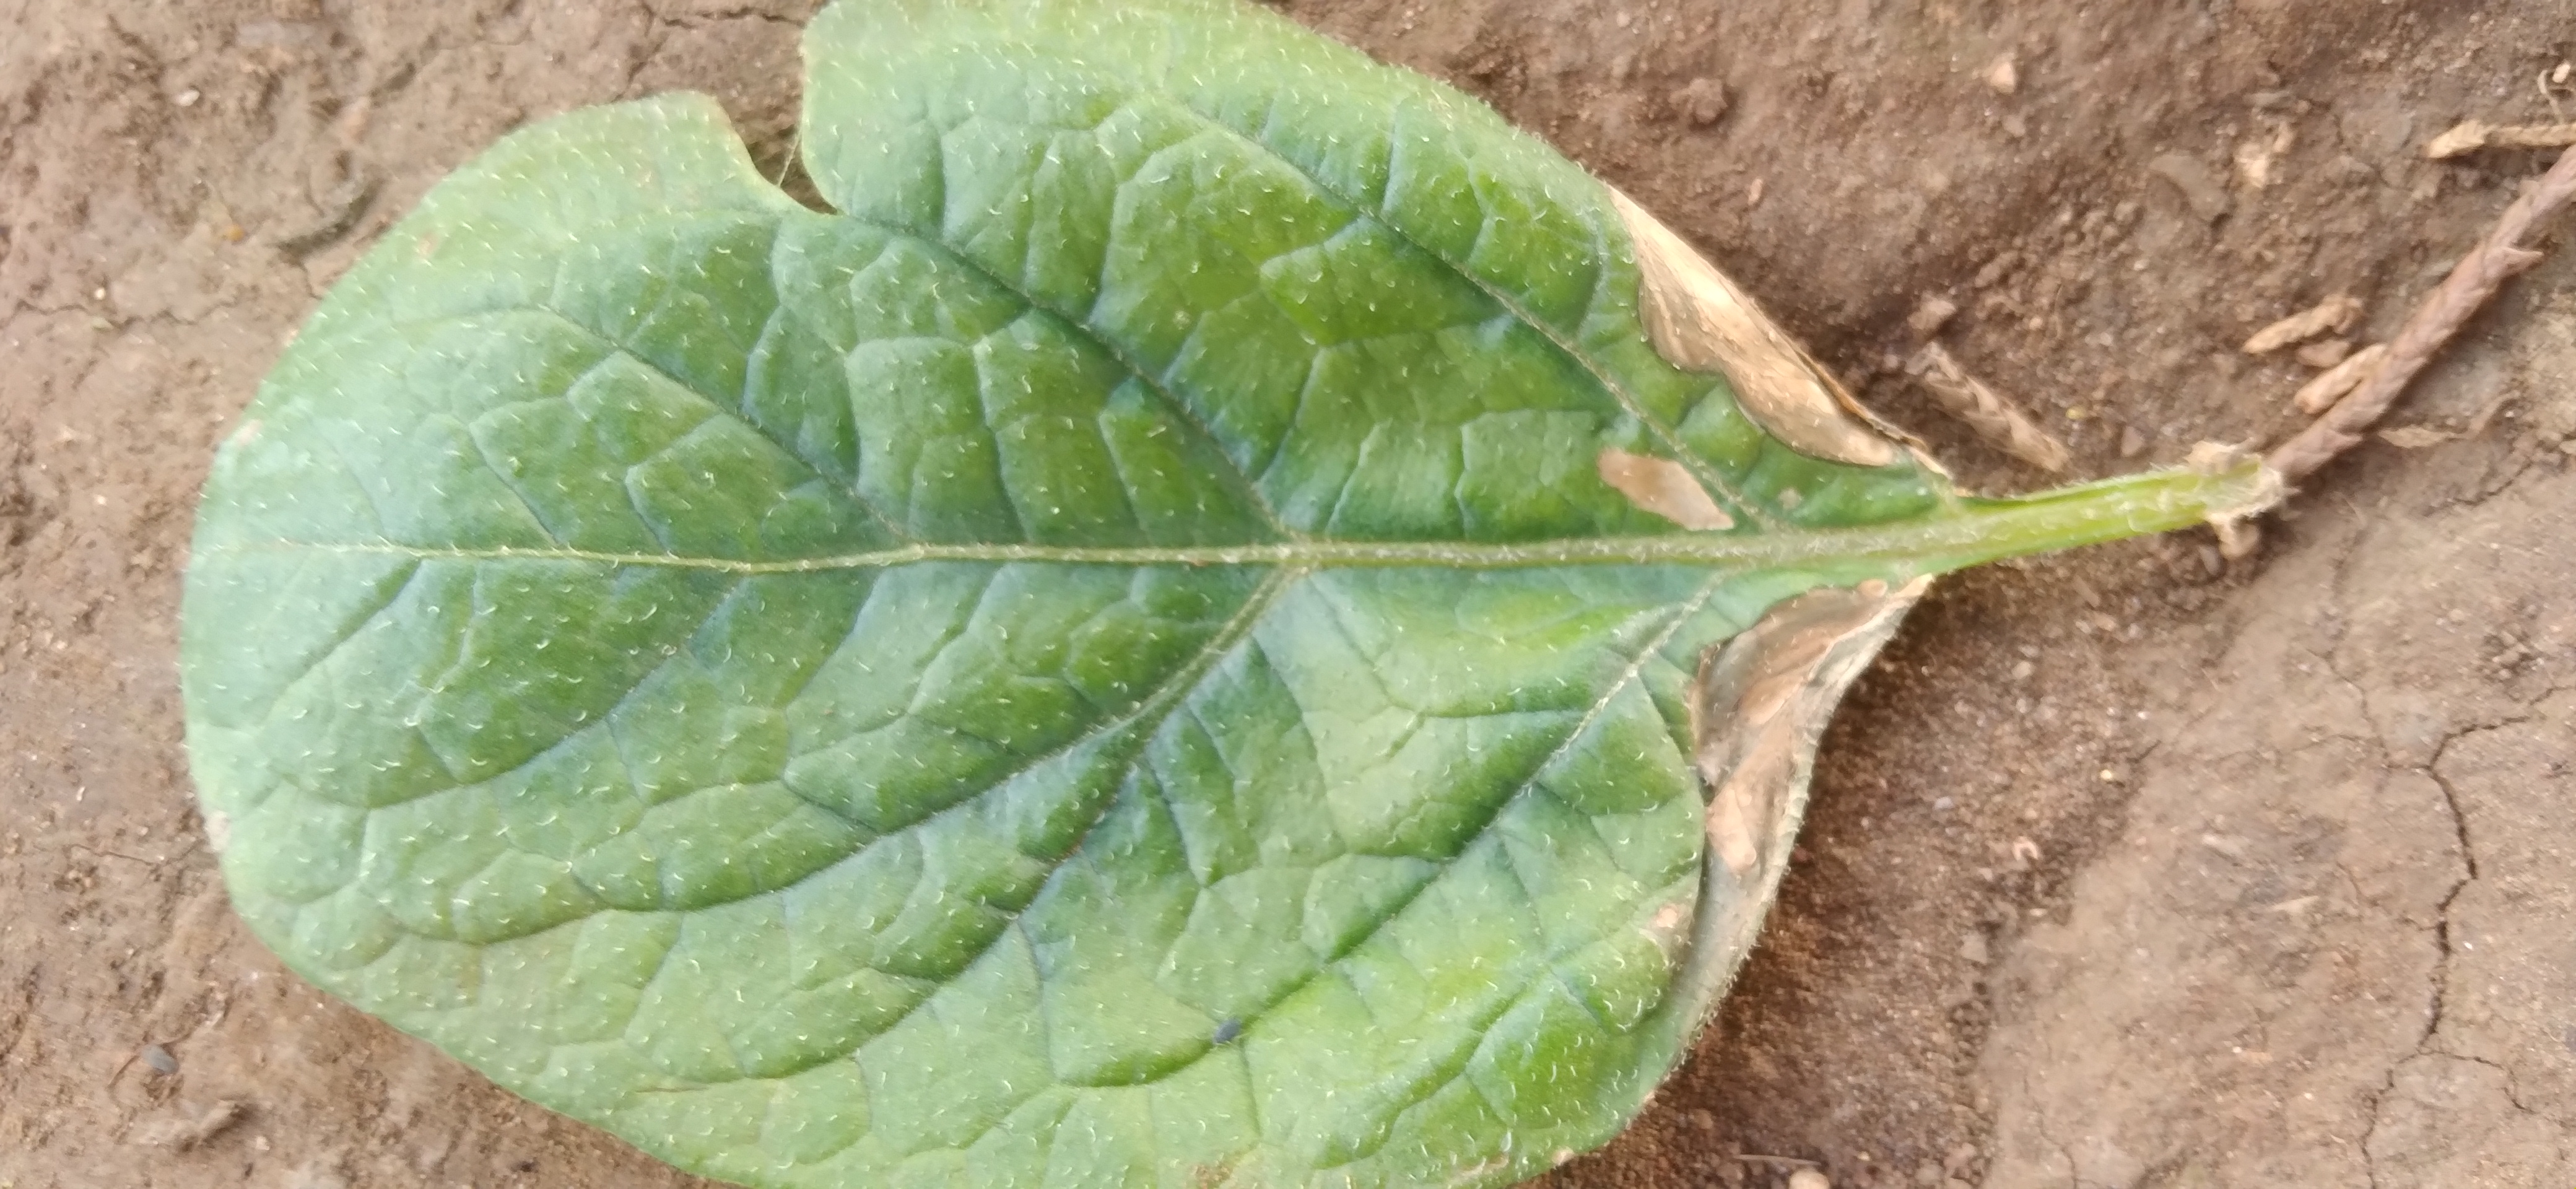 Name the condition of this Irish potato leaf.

early blight
